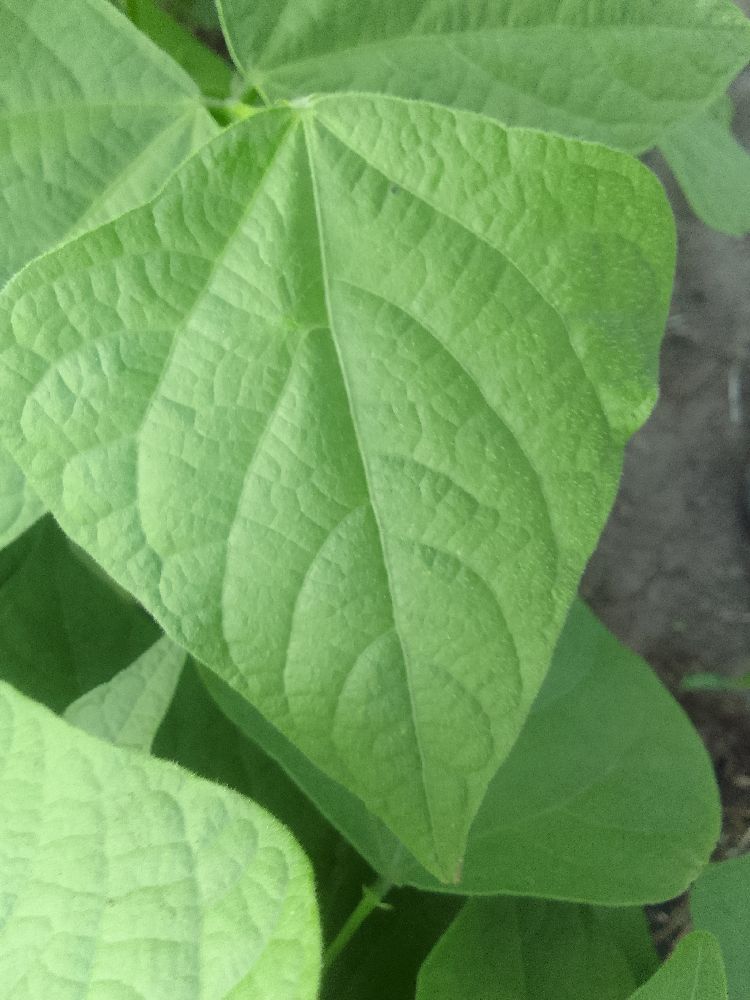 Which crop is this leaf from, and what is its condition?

common bean, healthy
